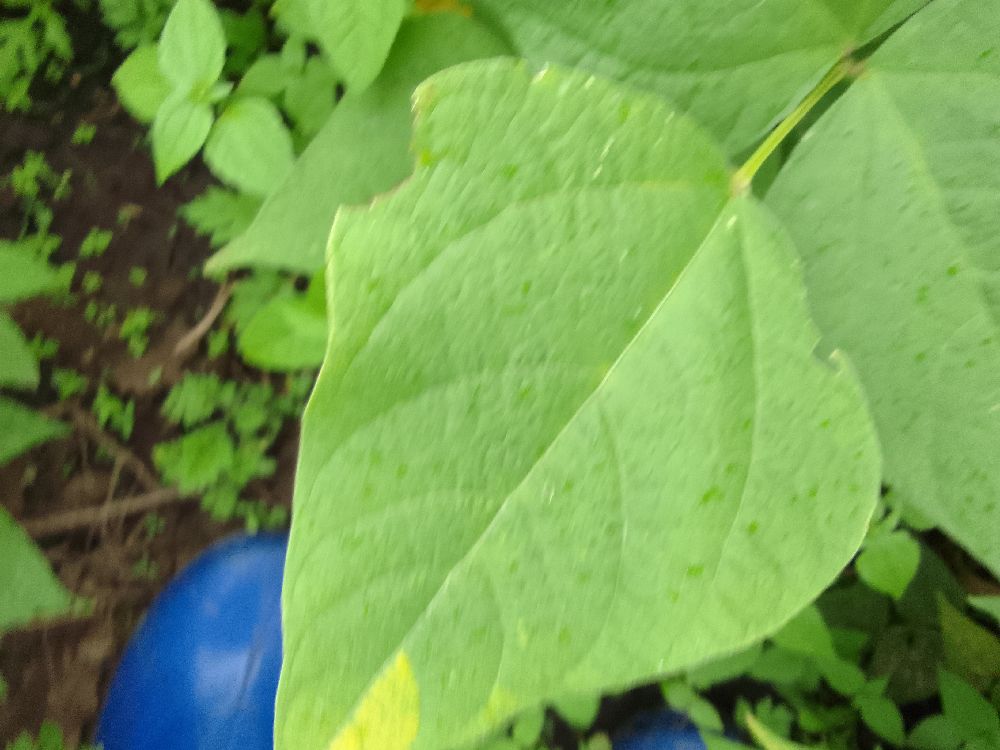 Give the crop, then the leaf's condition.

common bean, healthy
